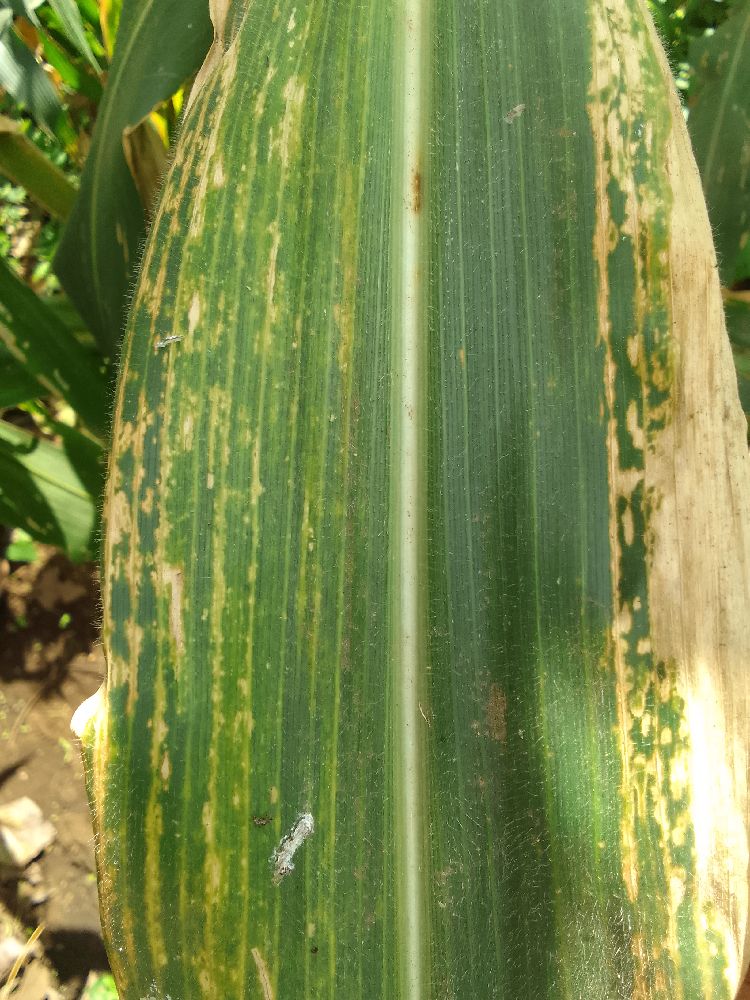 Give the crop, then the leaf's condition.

maize, maize lethal necrosis
